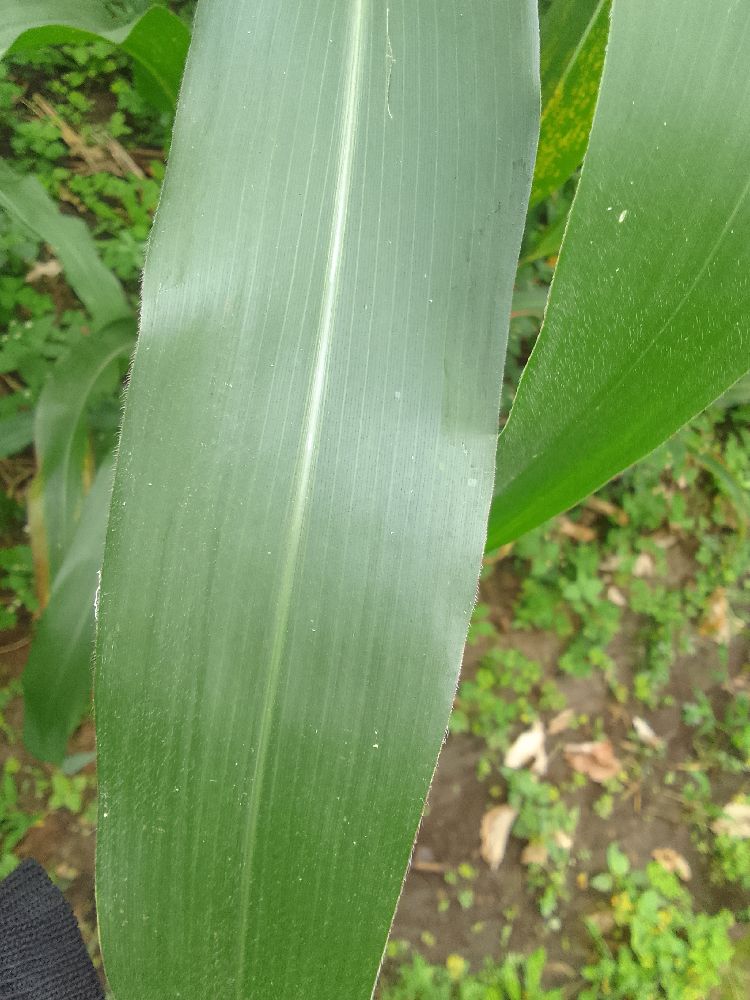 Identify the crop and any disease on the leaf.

maize, healthy
